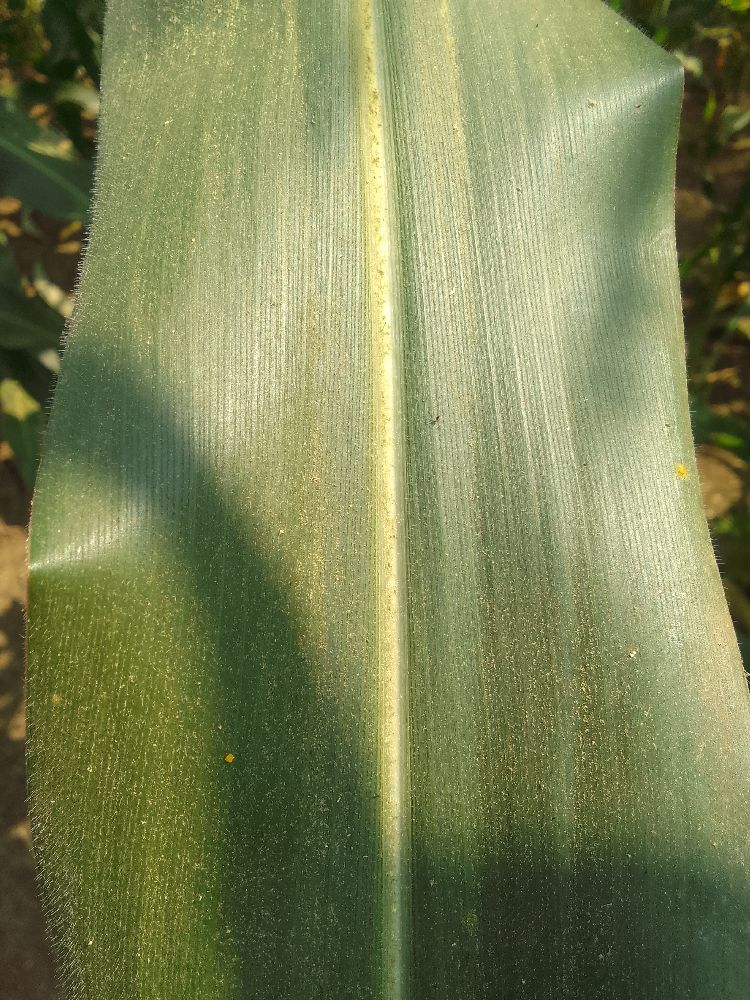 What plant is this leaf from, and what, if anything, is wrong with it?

maize, healthy
